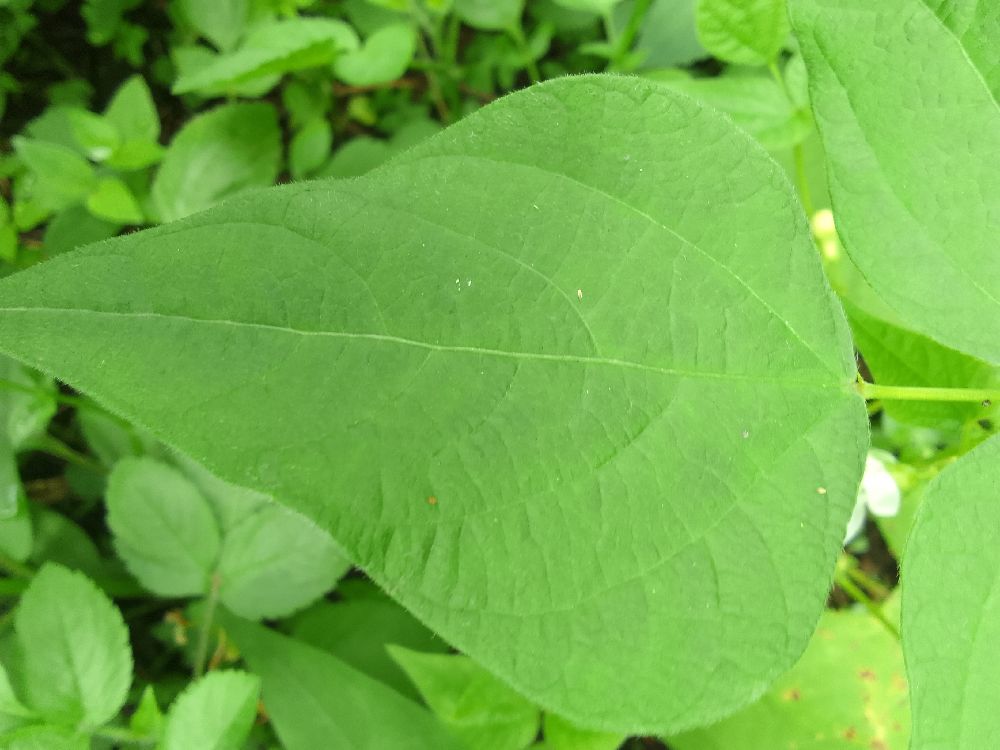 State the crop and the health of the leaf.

common bean, healthy
